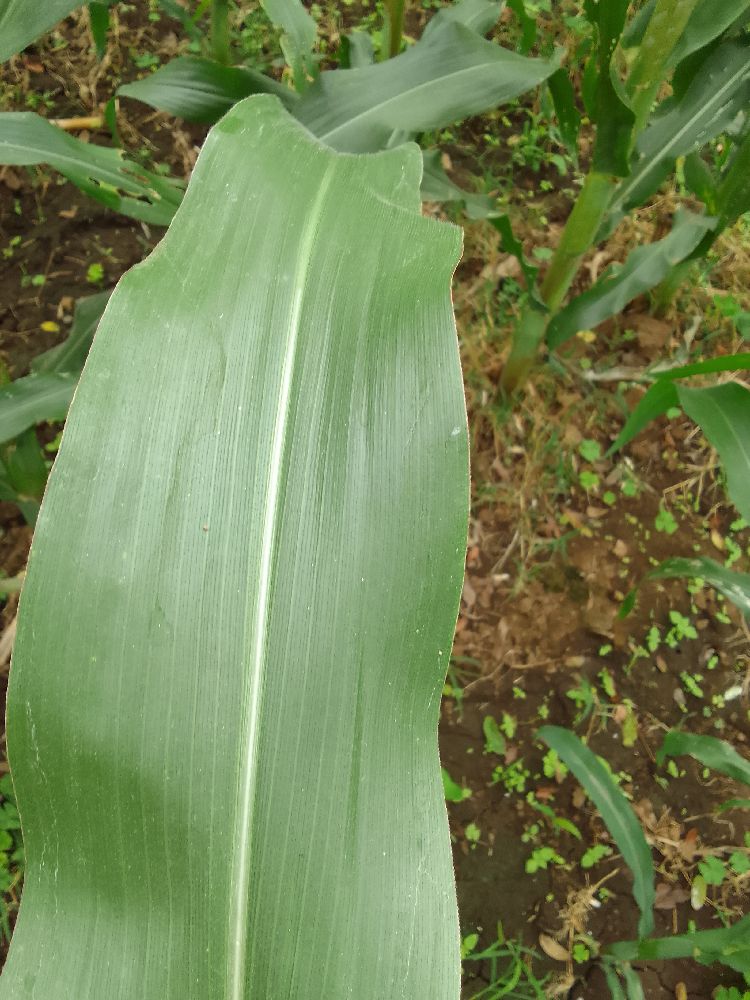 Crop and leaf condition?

maize, healthy
